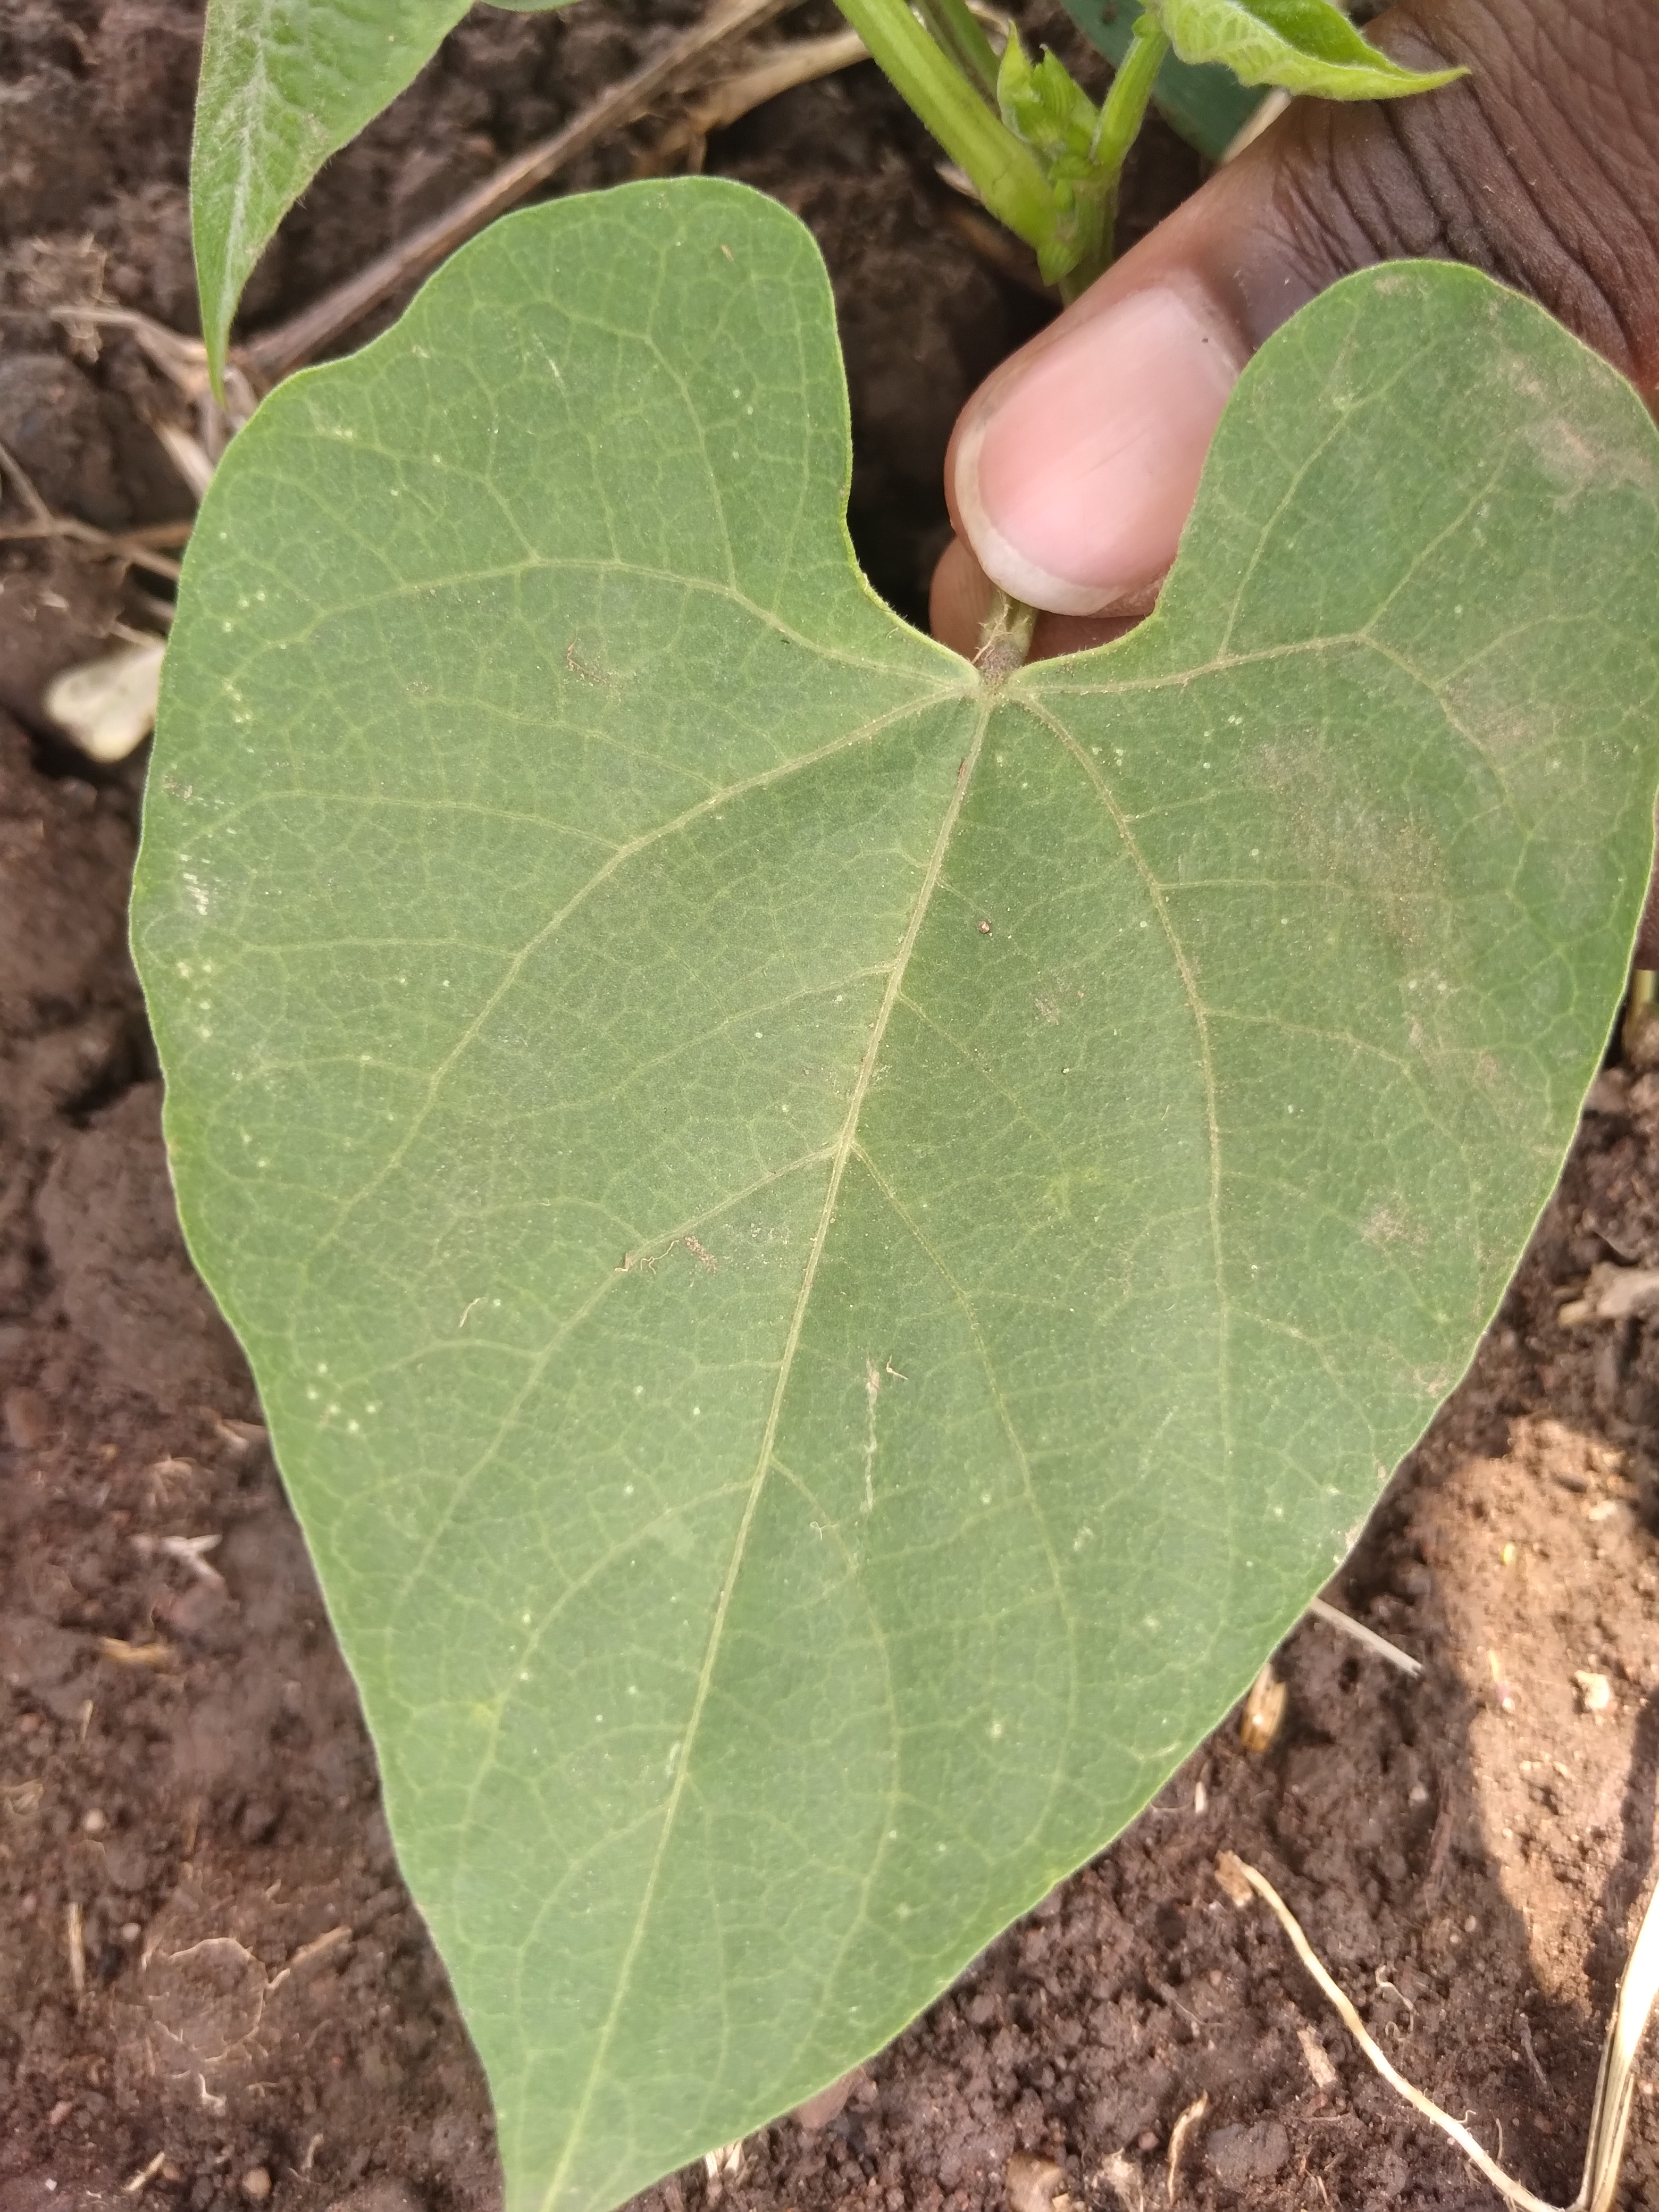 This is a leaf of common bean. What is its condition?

healthy
